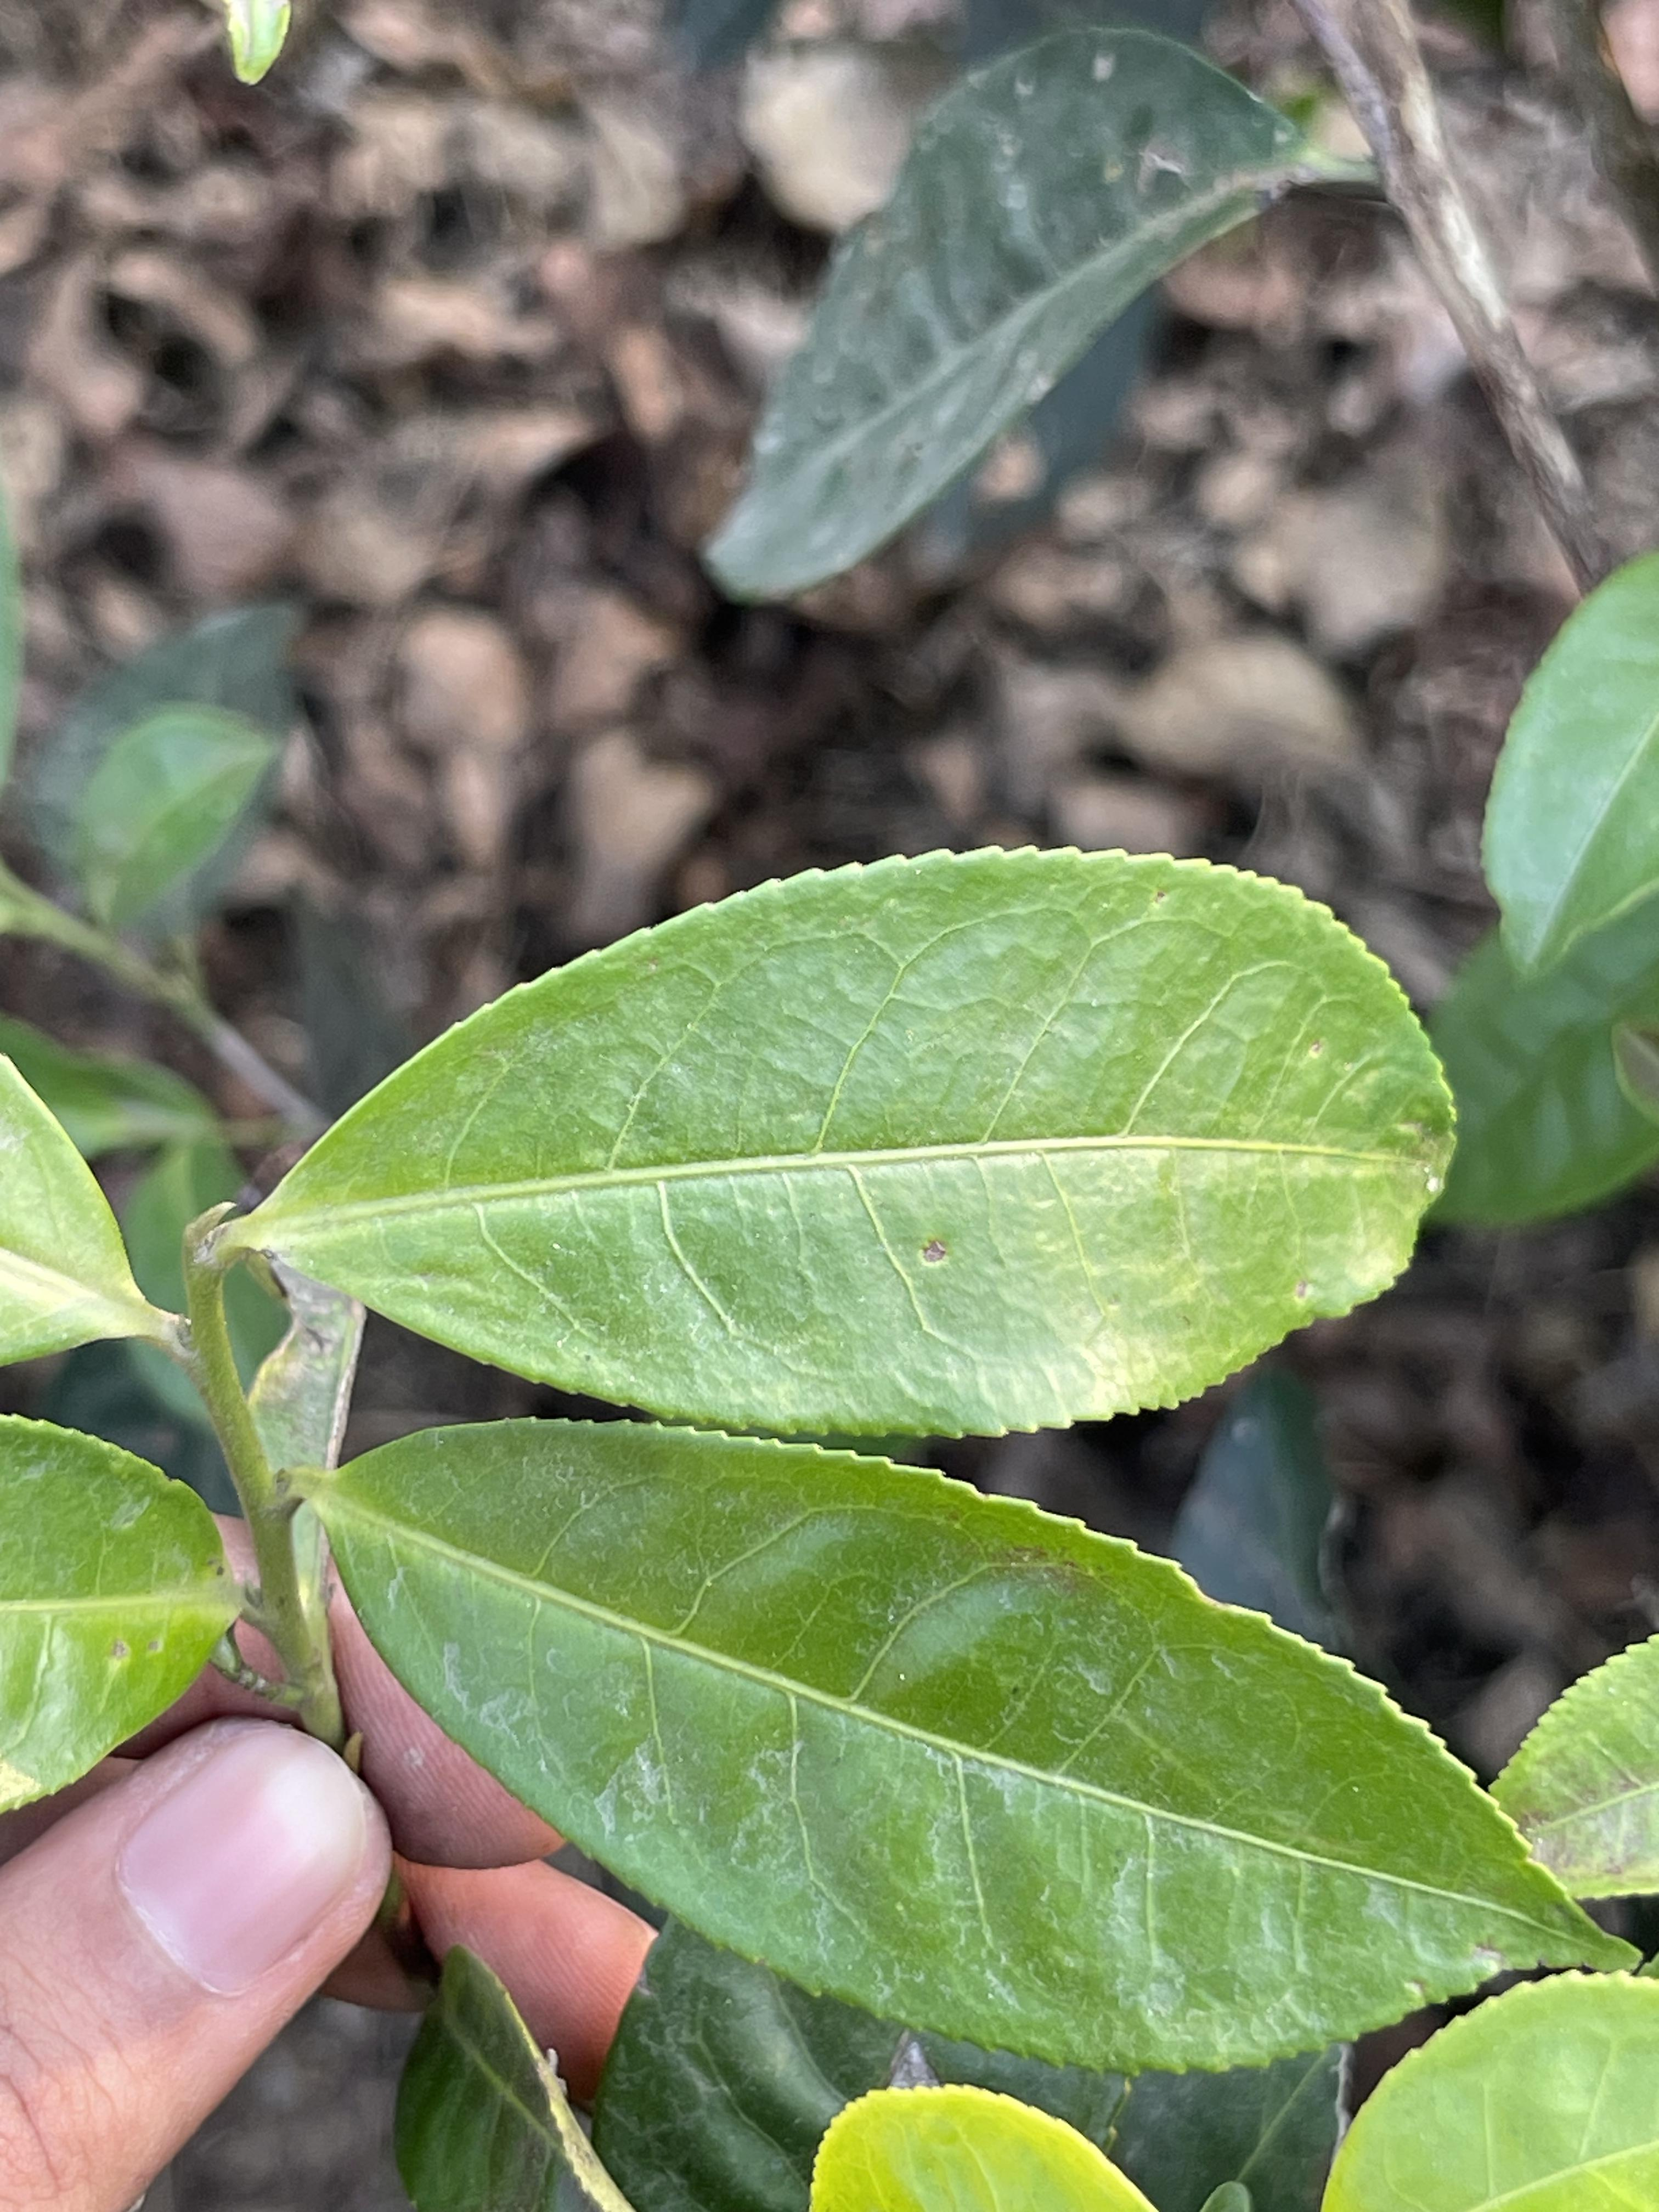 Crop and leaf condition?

tea, healthy leaf
